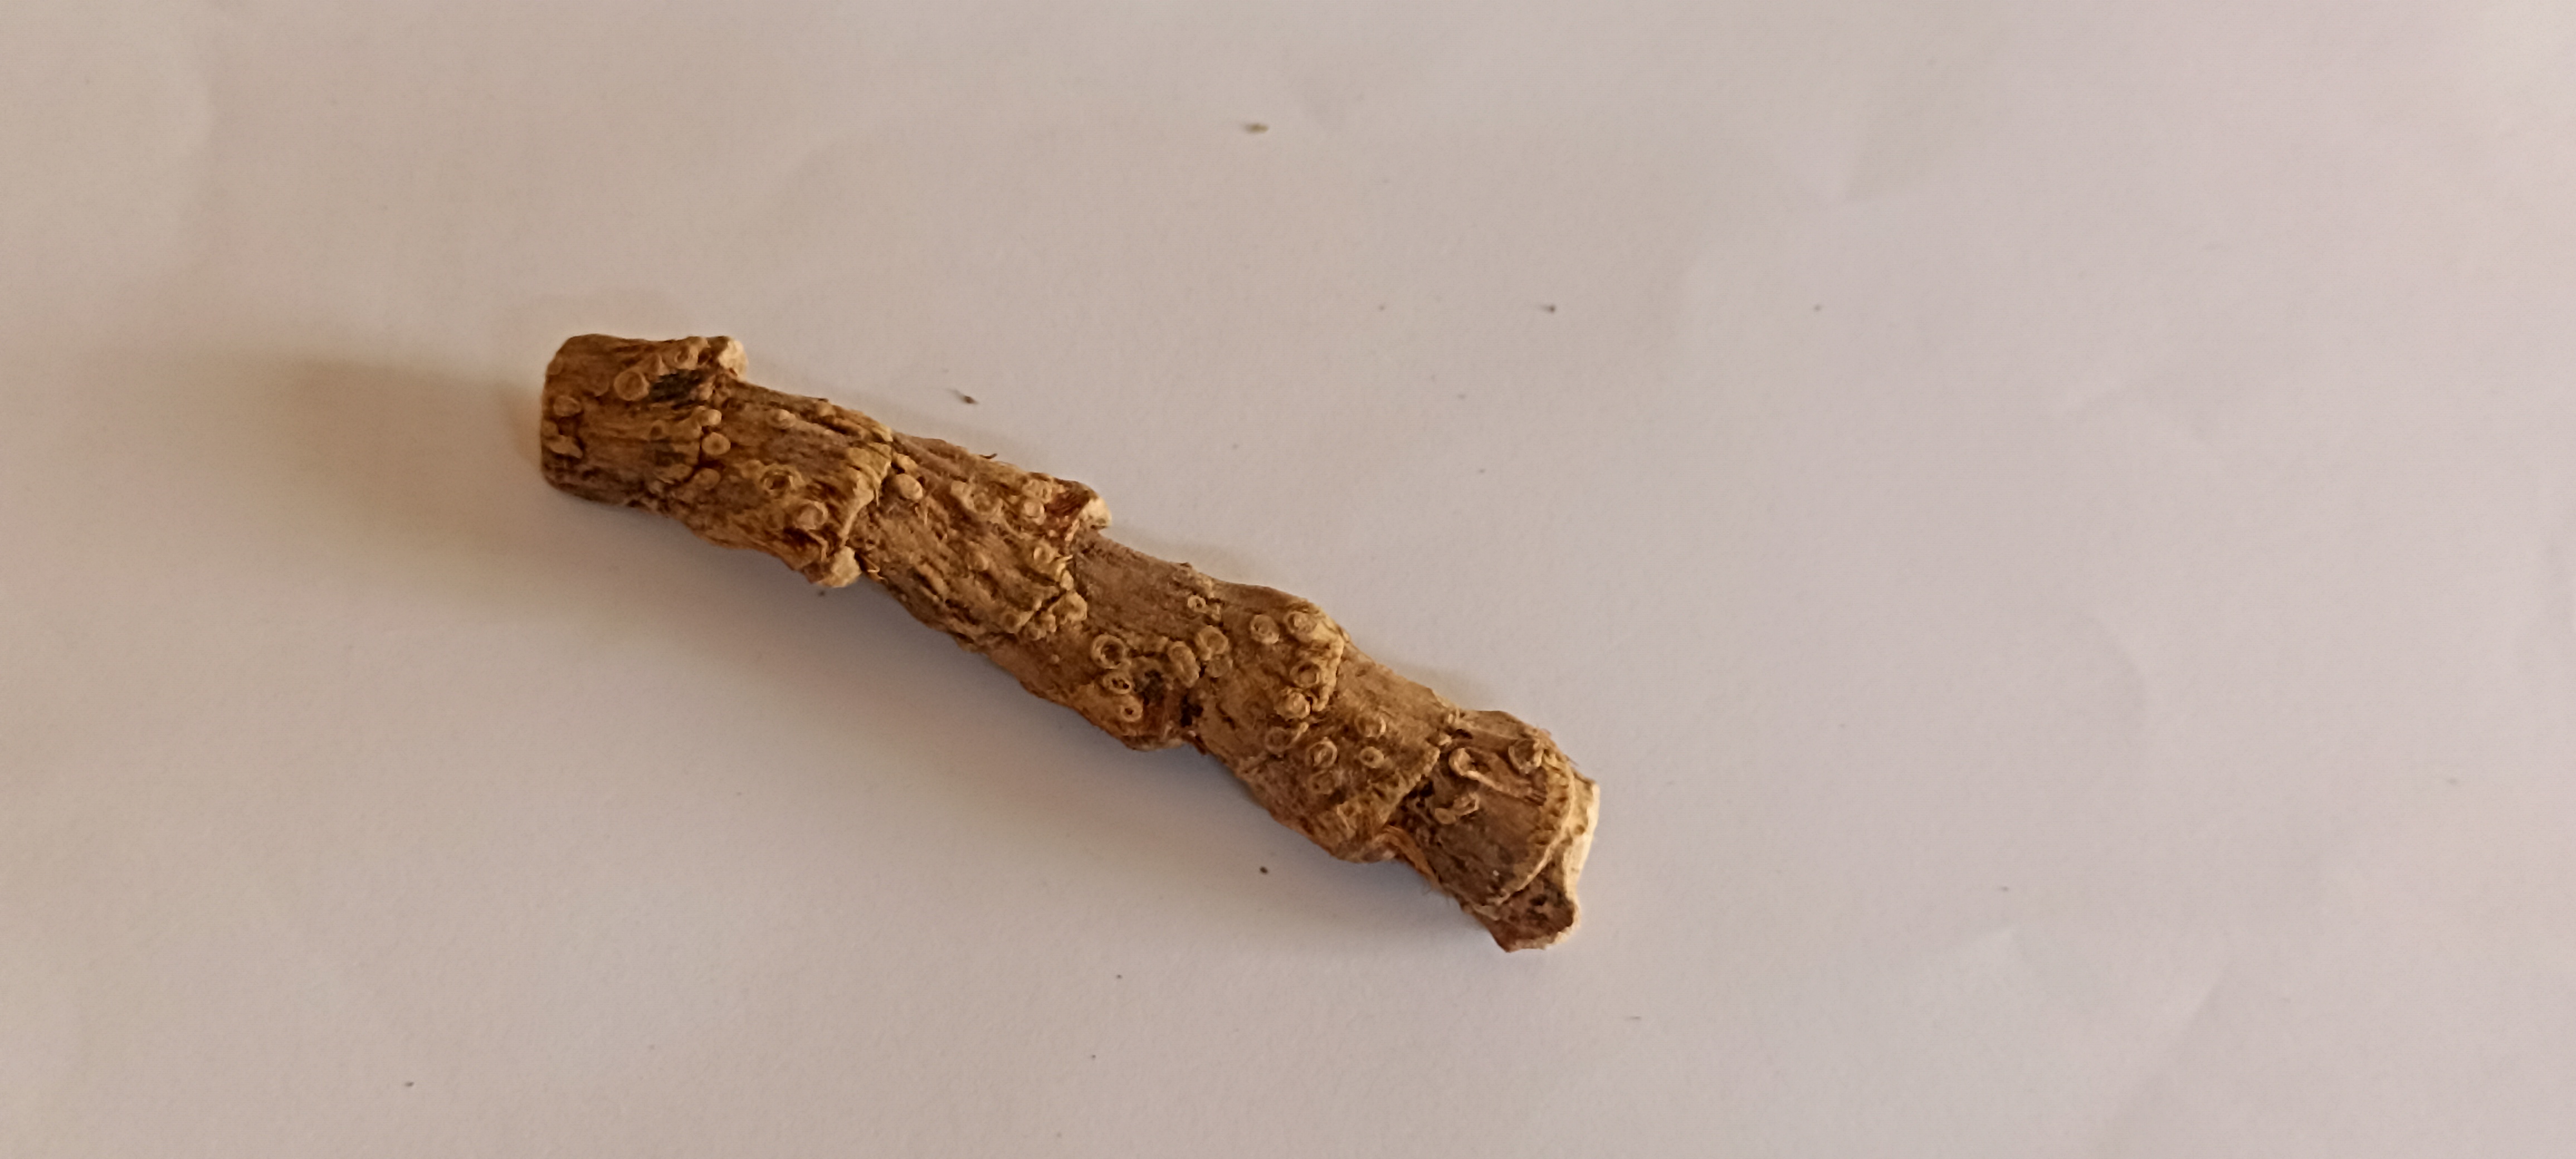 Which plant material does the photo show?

vekhand
